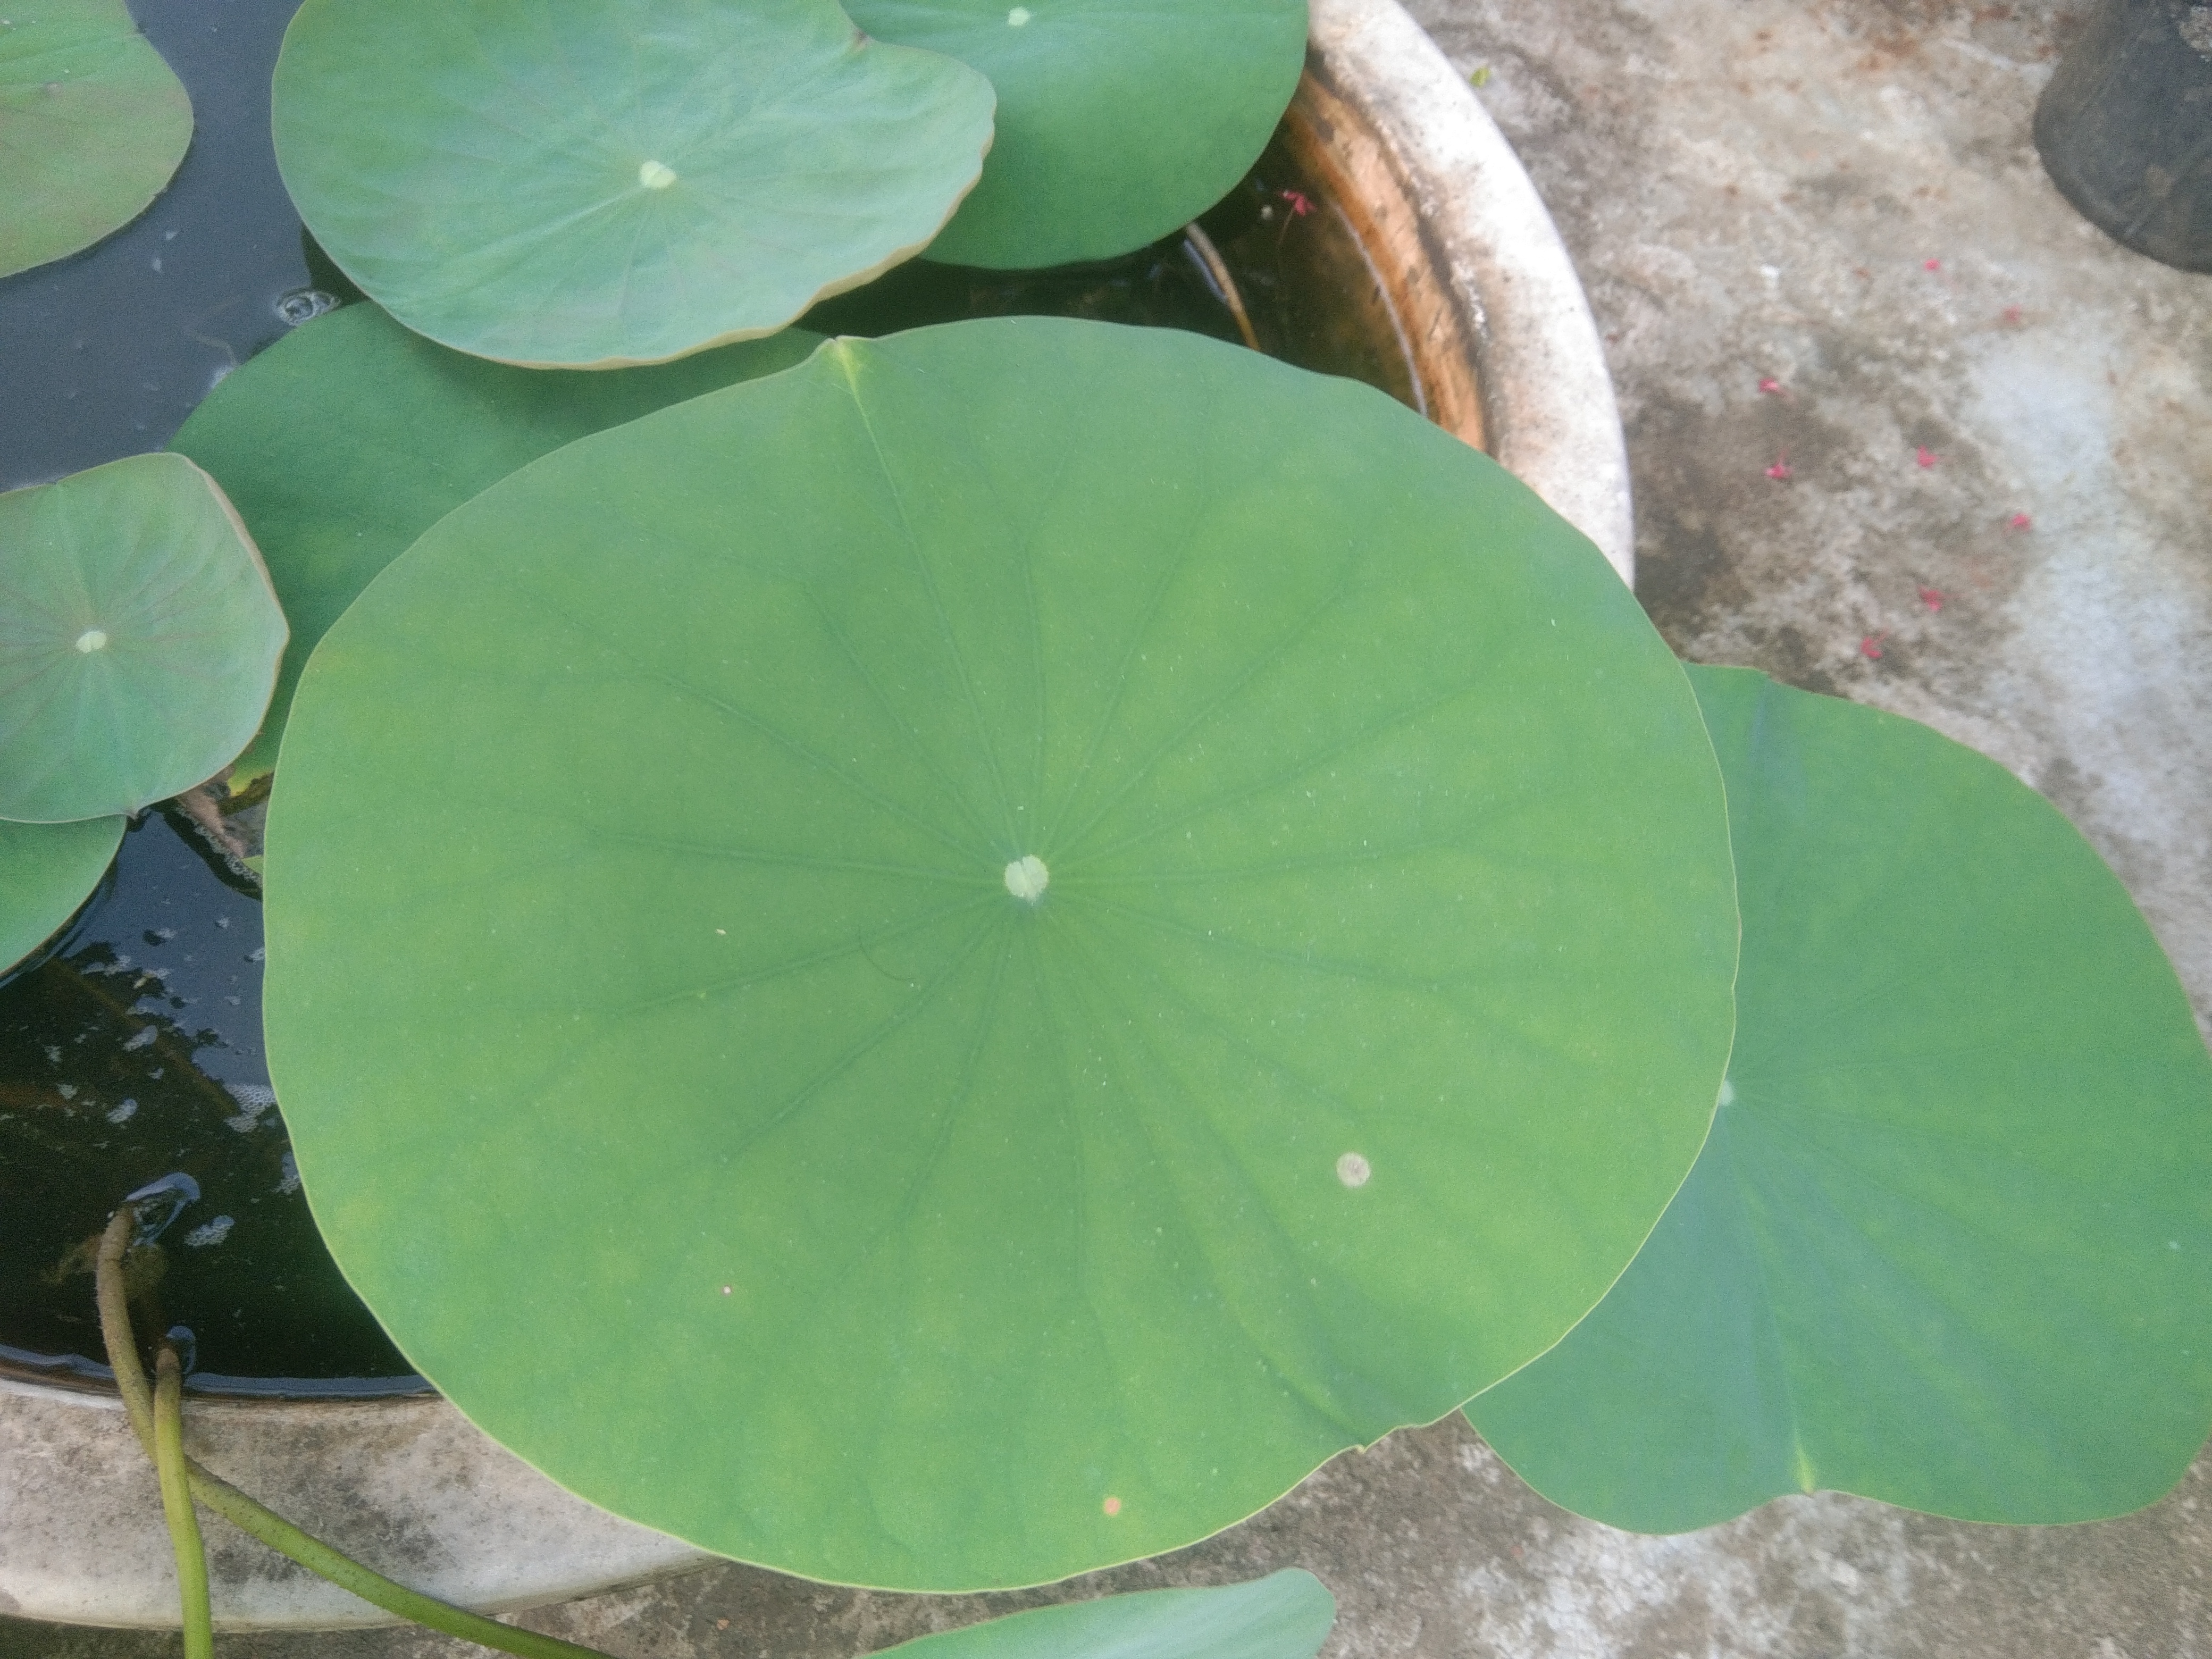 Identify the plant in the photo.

lotus
